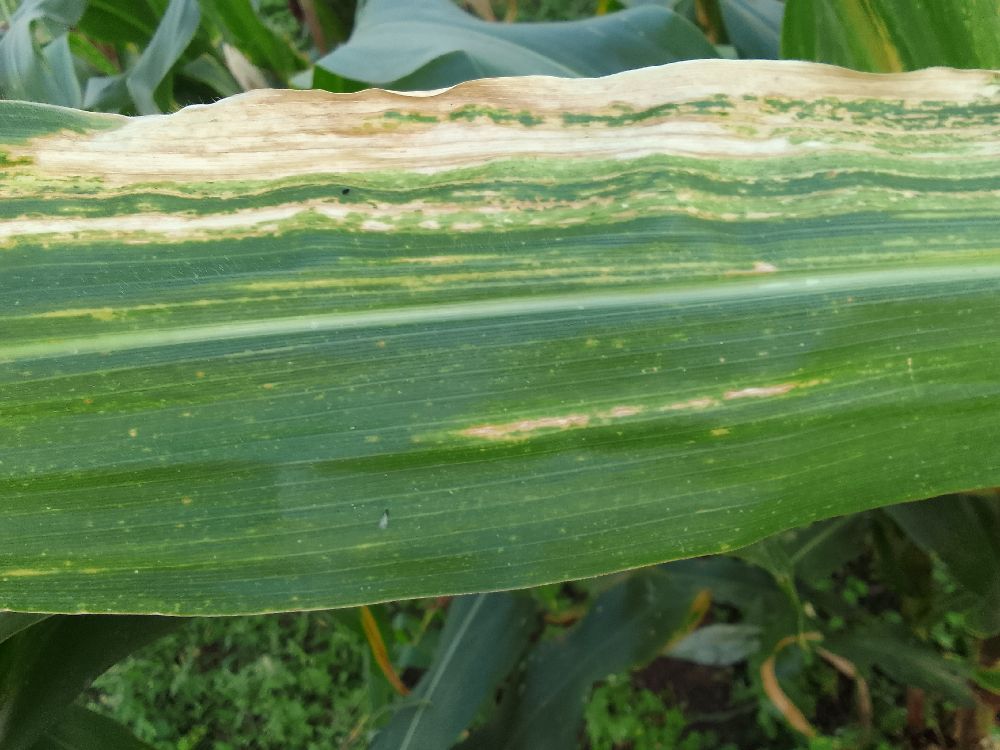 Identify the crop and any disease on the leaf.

maize, maize lethal necrosis
